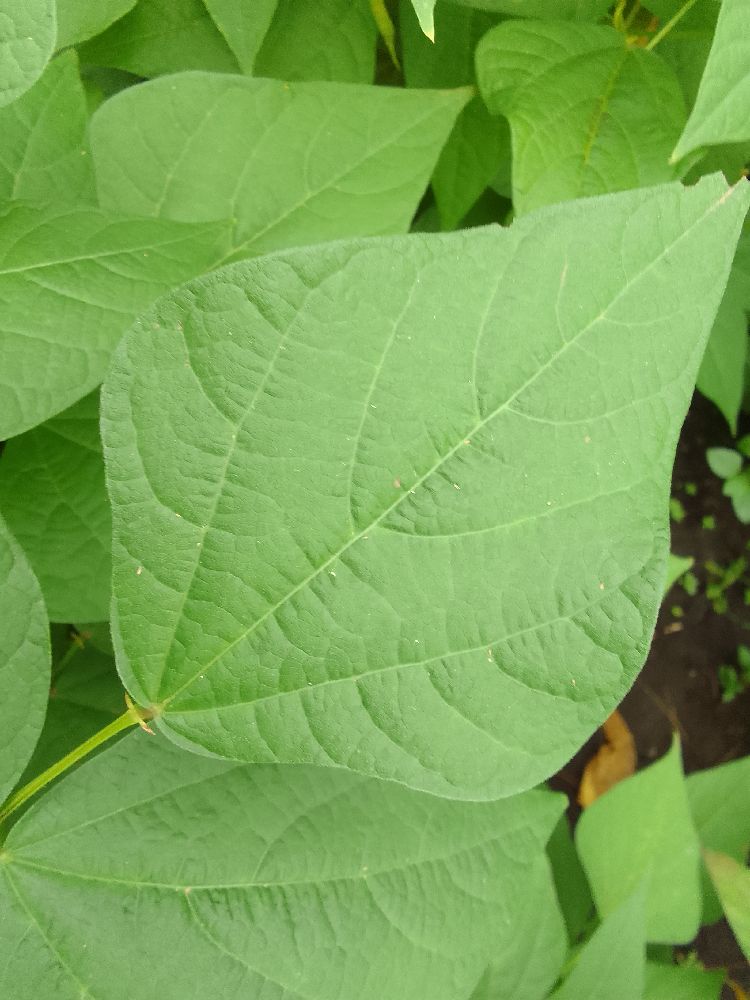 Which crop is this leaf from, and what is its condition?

common bean, healthy
